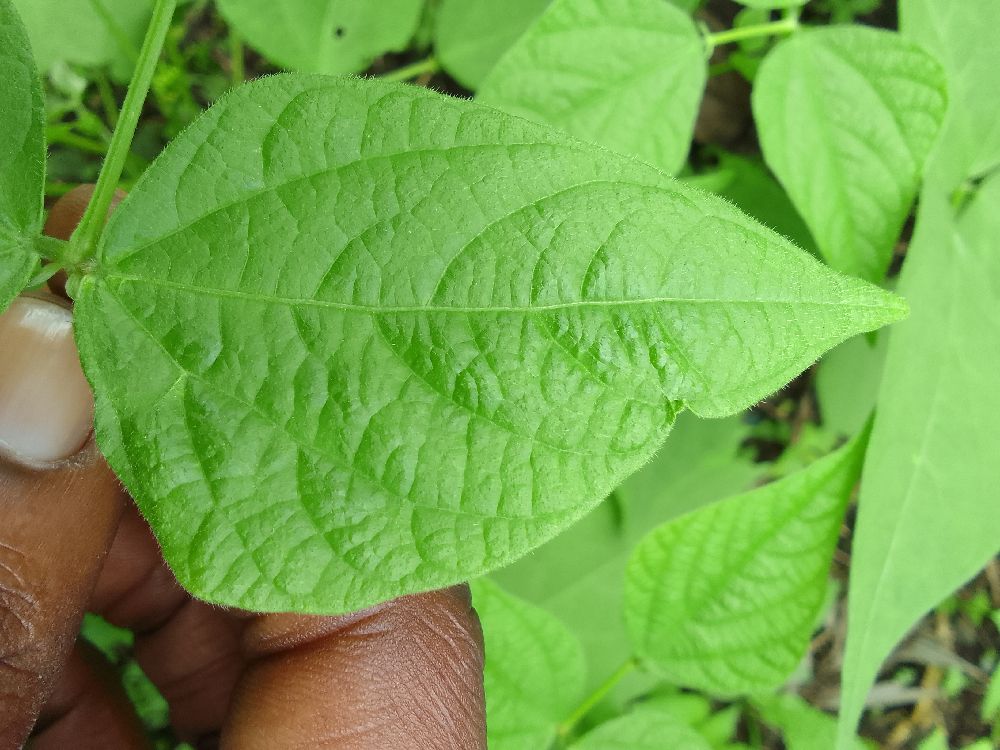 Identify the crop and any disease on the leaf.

common bean, healthy
